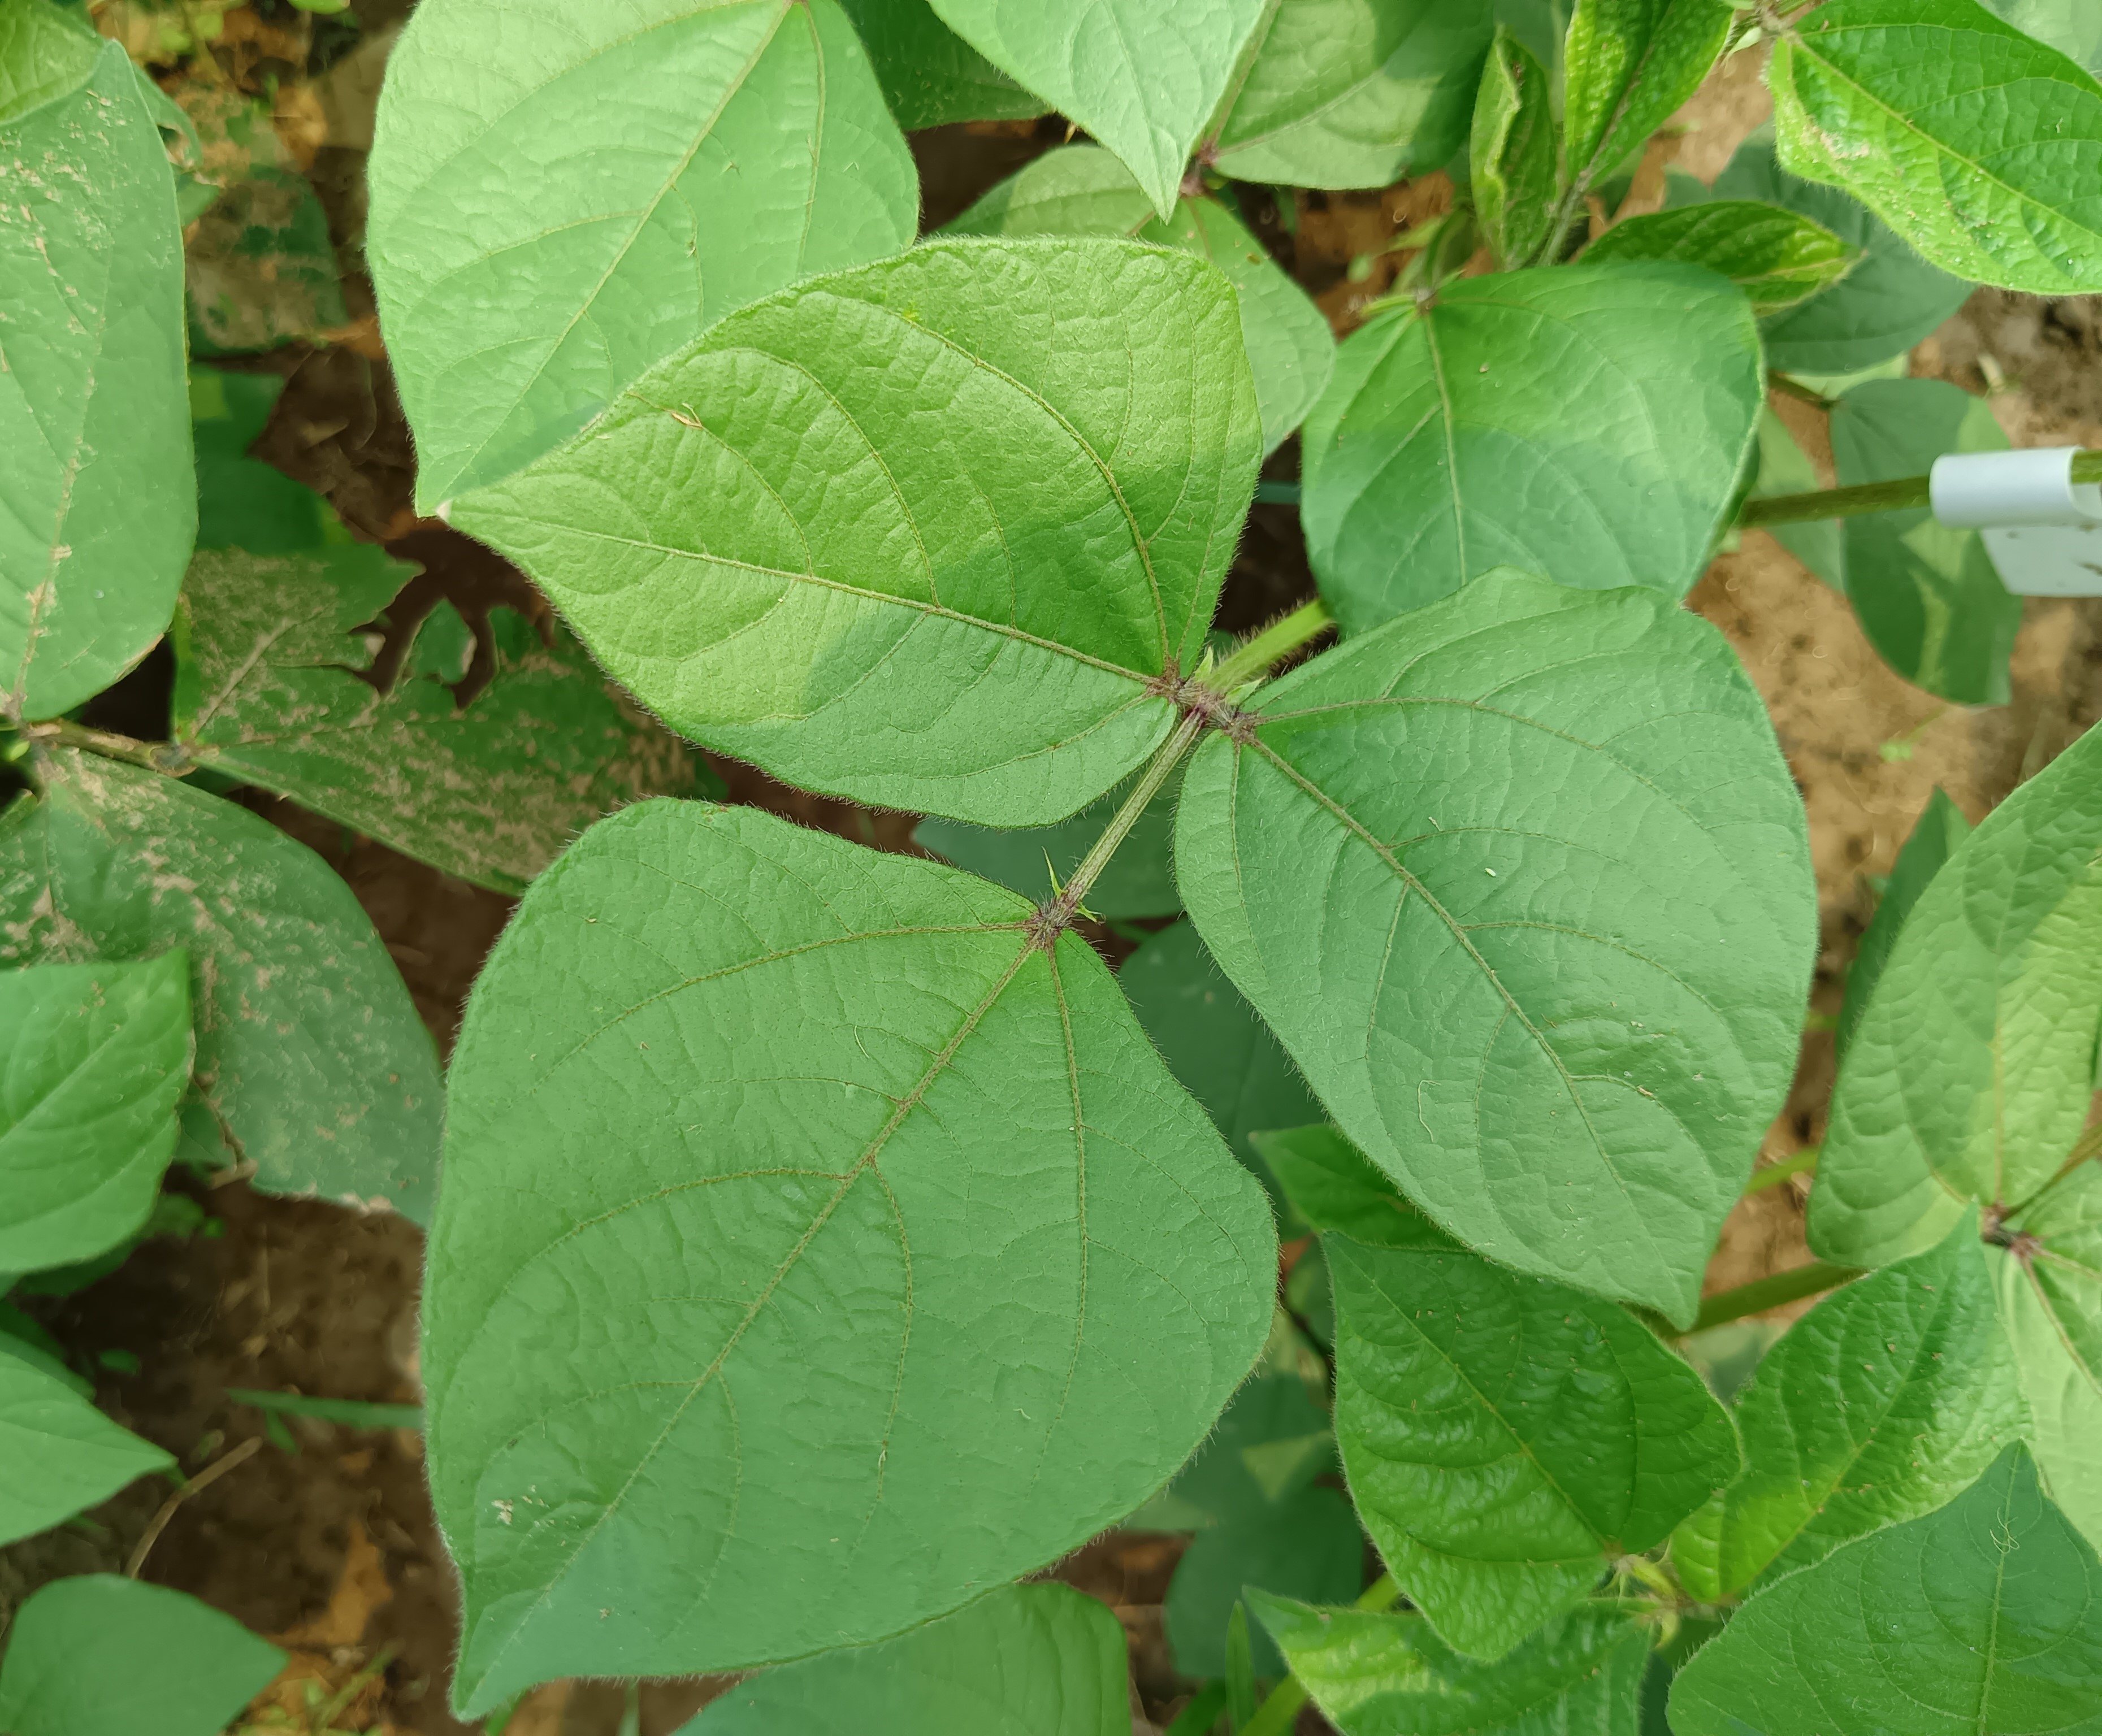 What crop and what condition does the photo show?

mungbean, healthy
